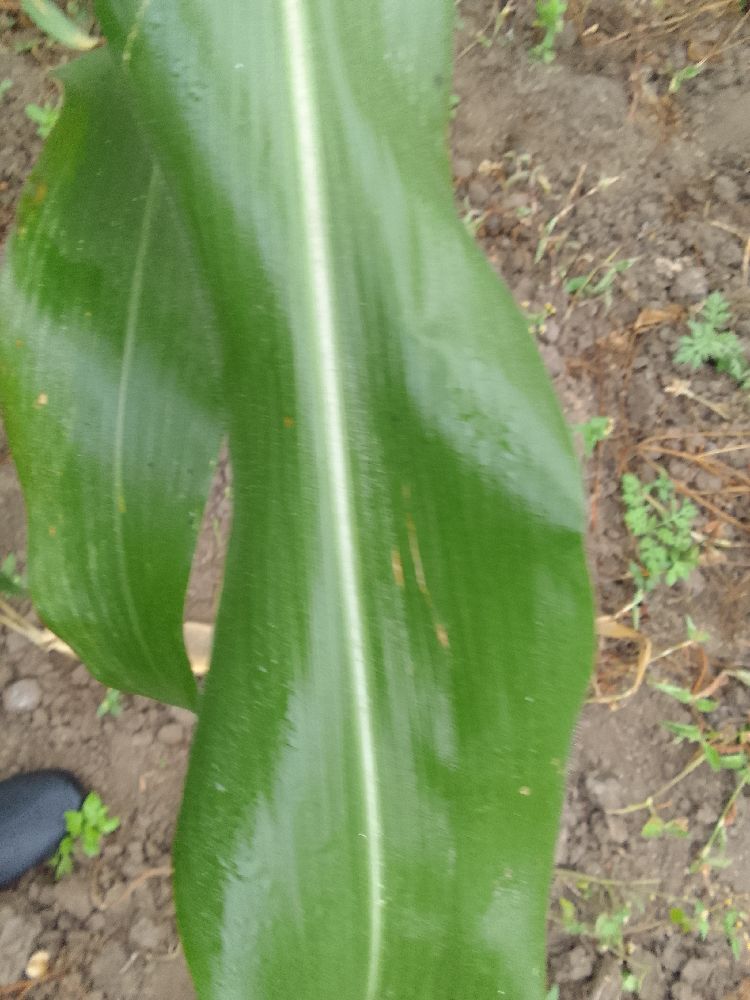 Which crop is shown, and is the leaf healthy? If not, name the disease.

maize, healthy
